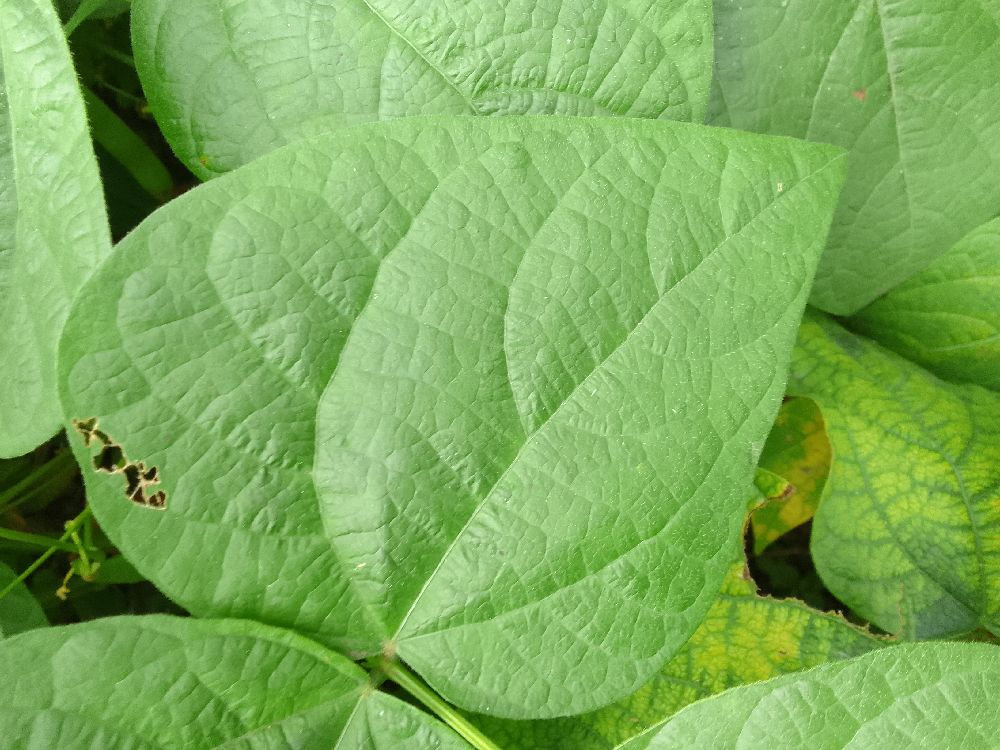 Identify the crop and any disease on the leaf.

common bean, healthy
